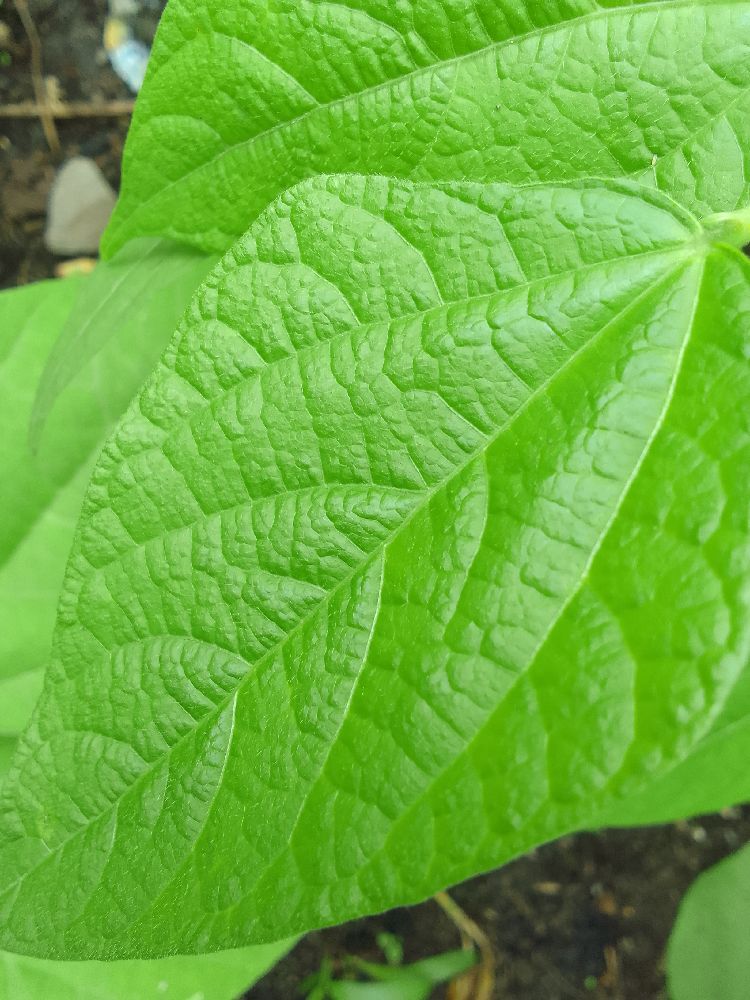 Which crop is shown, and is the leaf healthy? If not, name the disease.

common bean, healthy
